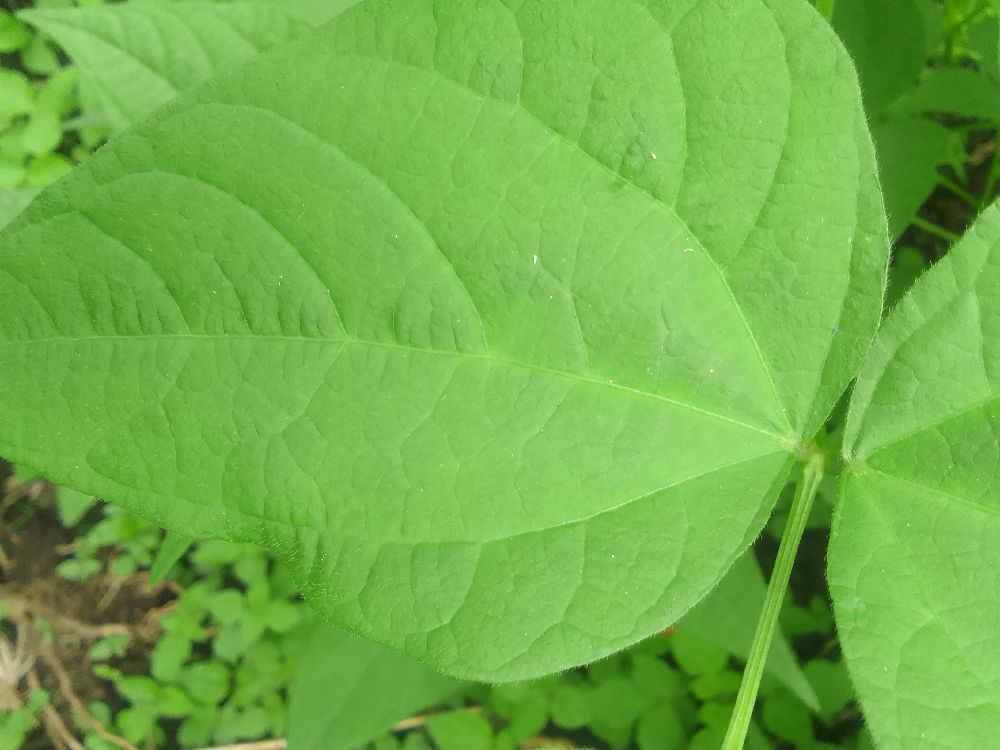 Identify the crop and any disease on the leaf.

common bean, healthy
